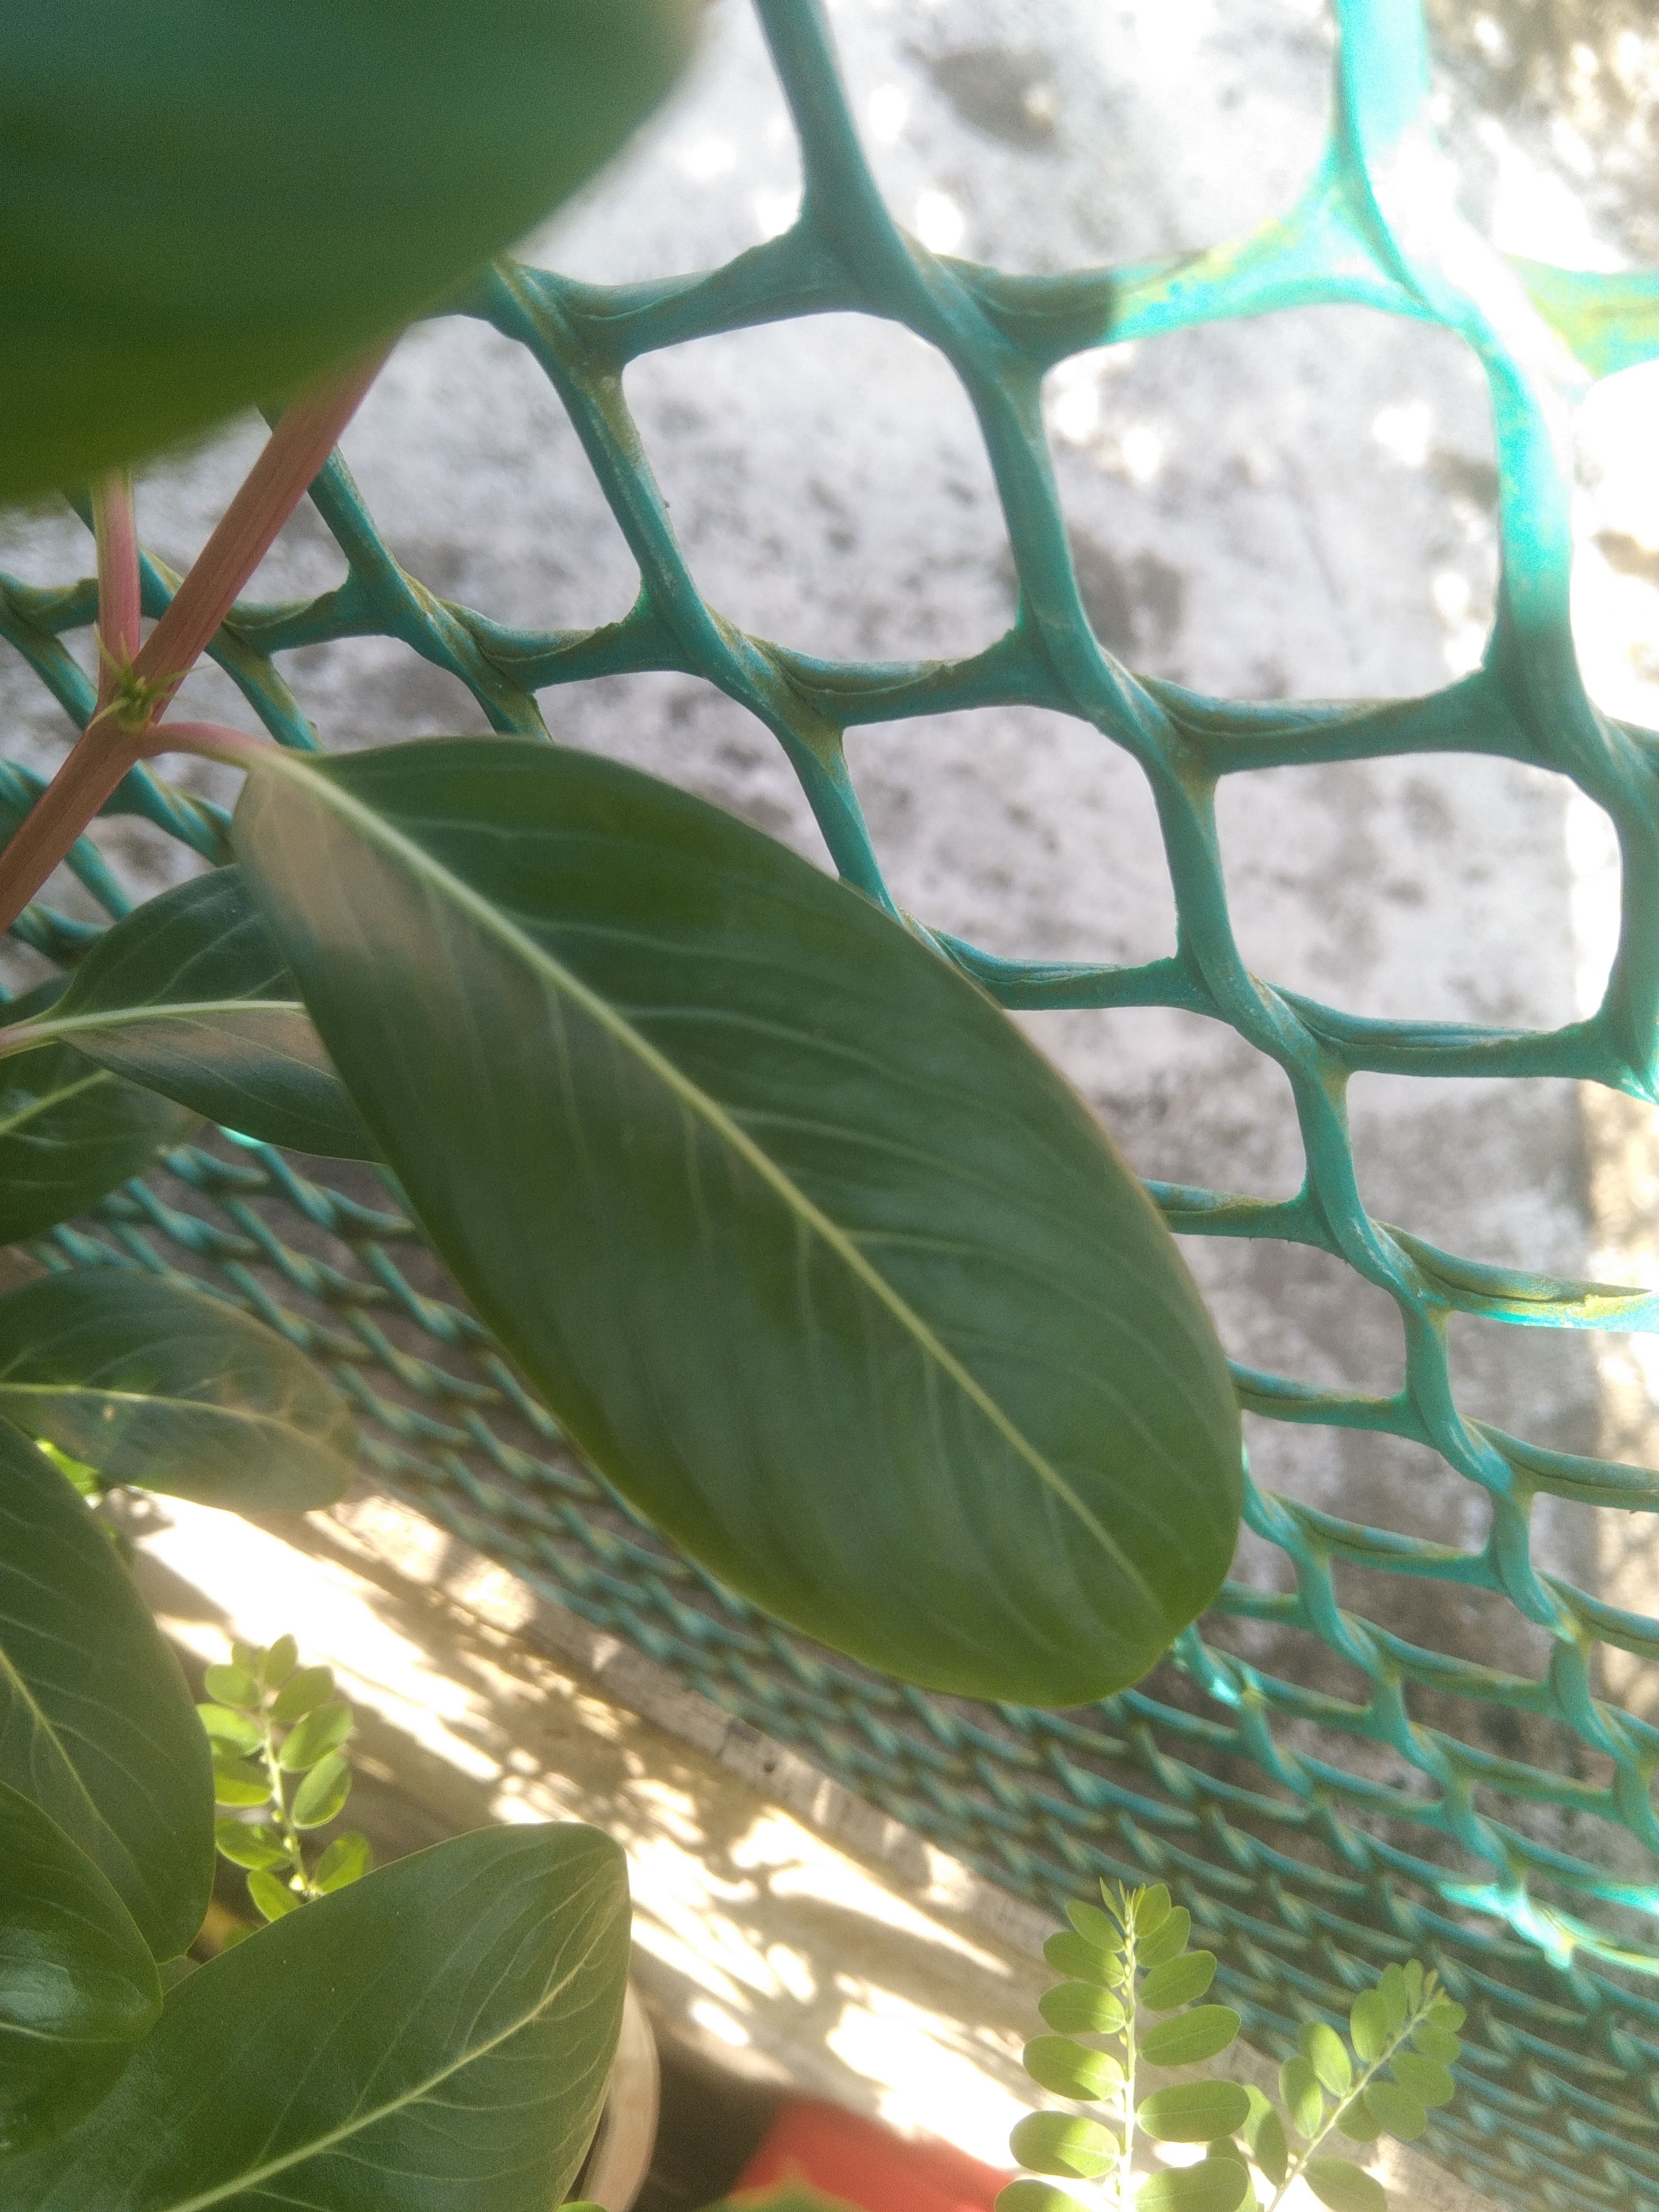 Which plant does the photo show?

rose periwinkle
